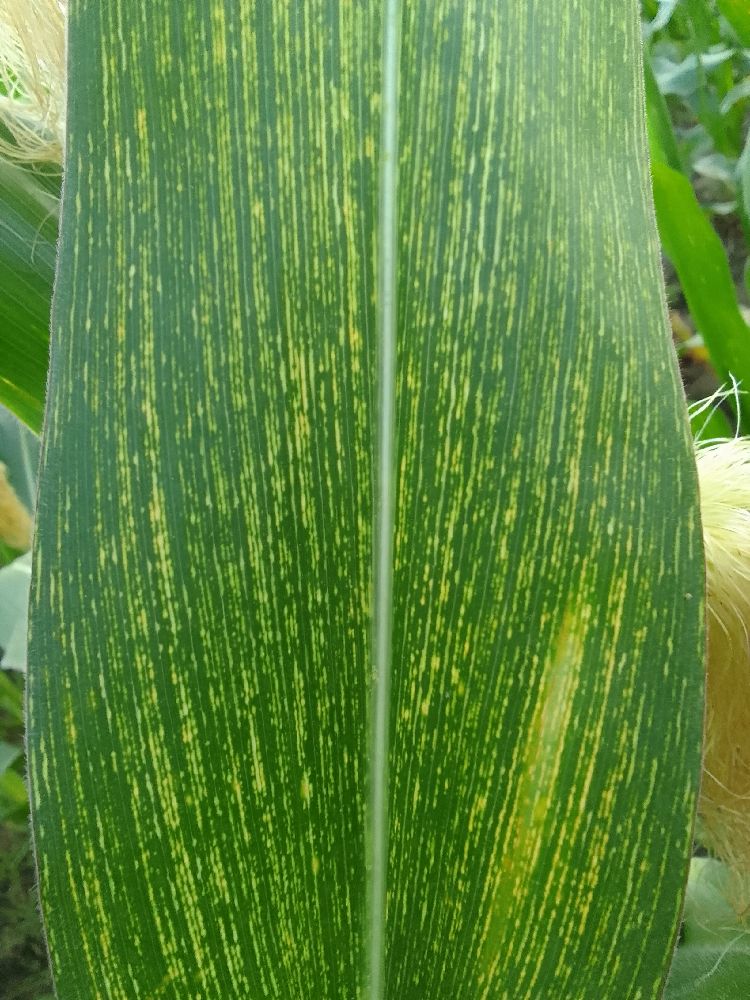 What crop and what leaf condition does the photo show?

maize, maize streak virus
